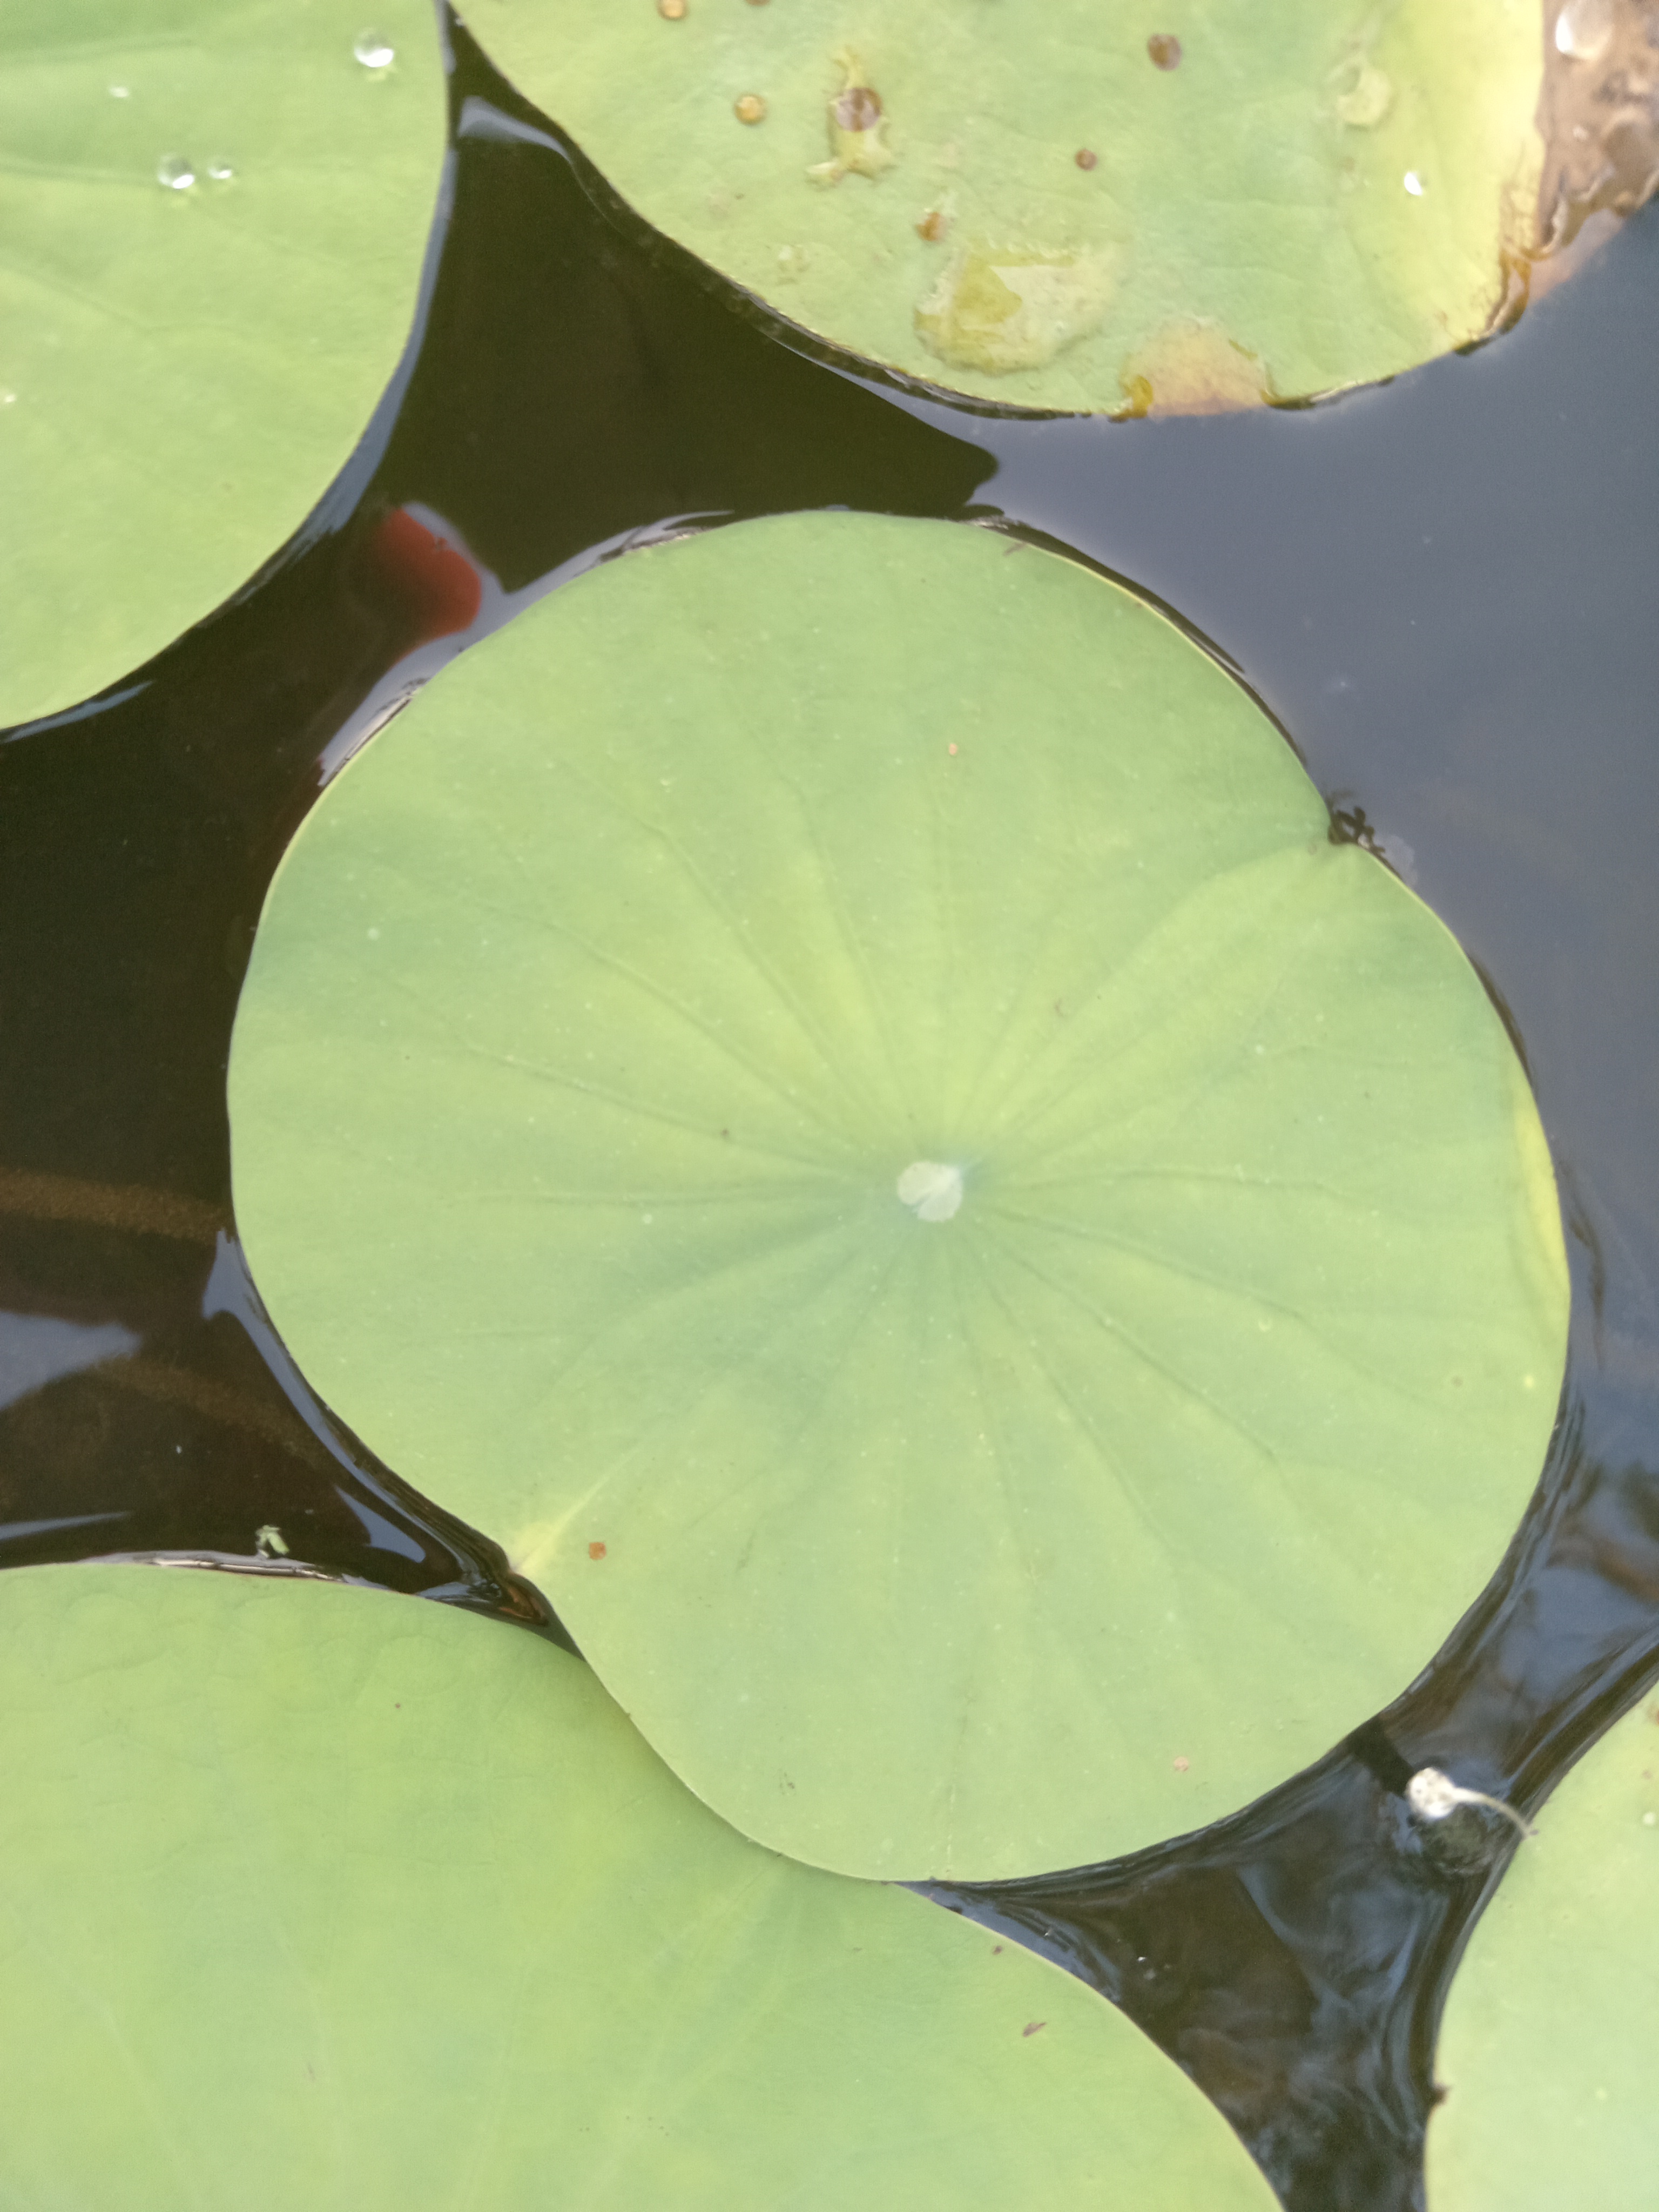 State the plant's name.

lotus
